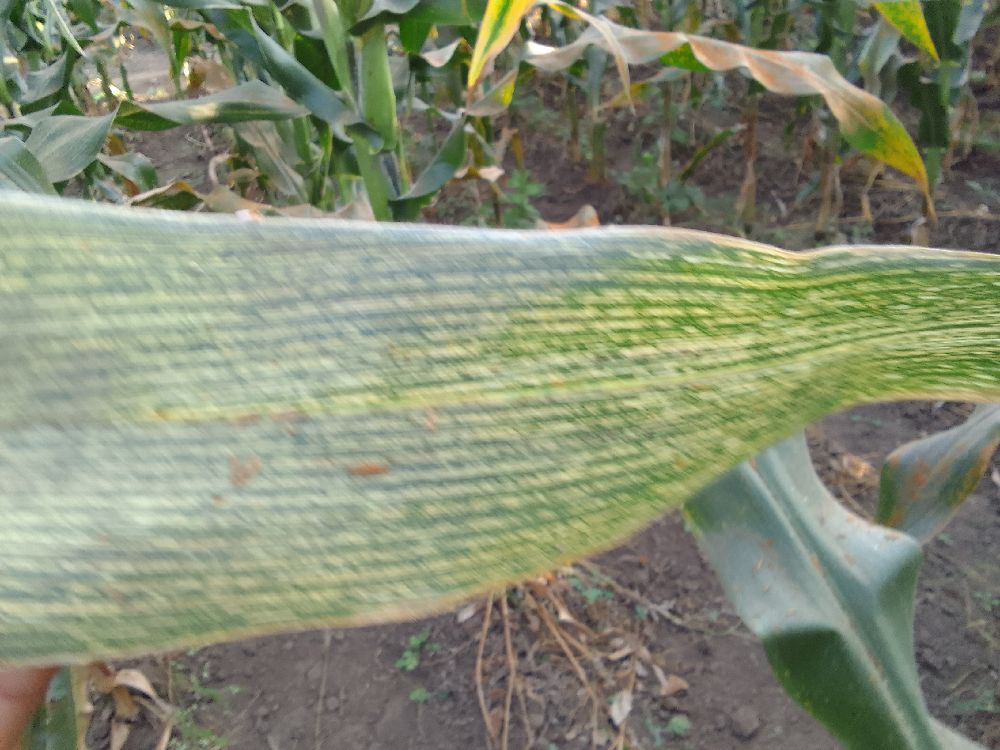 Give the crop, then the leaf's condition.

maize, maize streak virus
